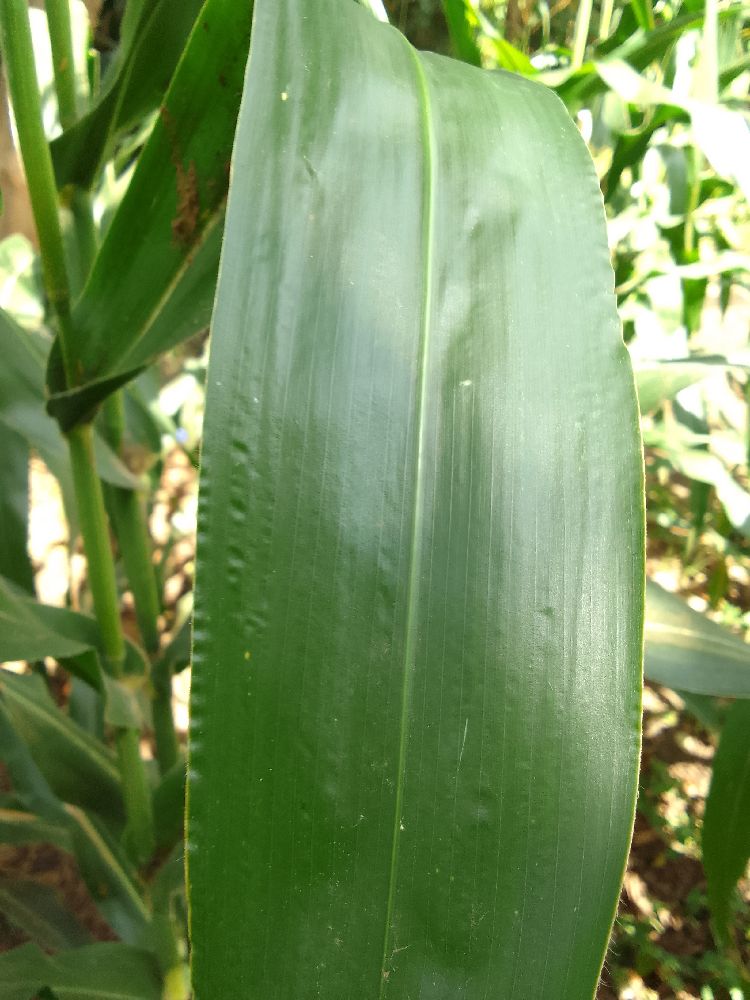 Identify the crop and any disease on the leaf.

maize, healthy
